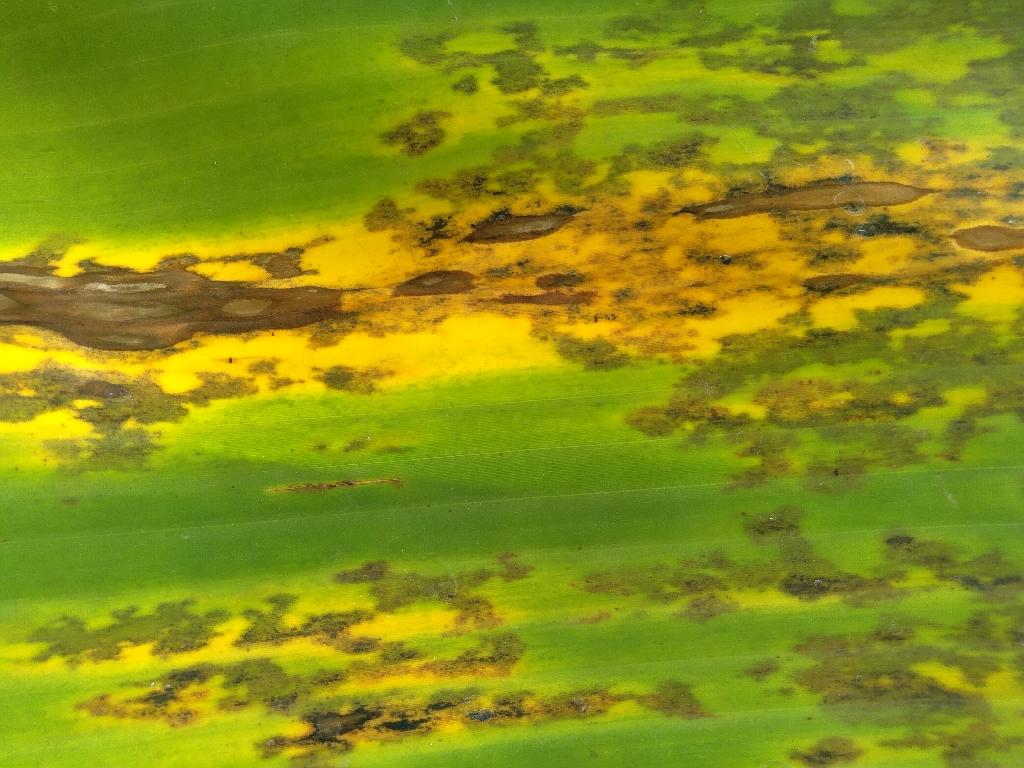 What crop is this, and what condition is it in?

banana, black sigatoka
